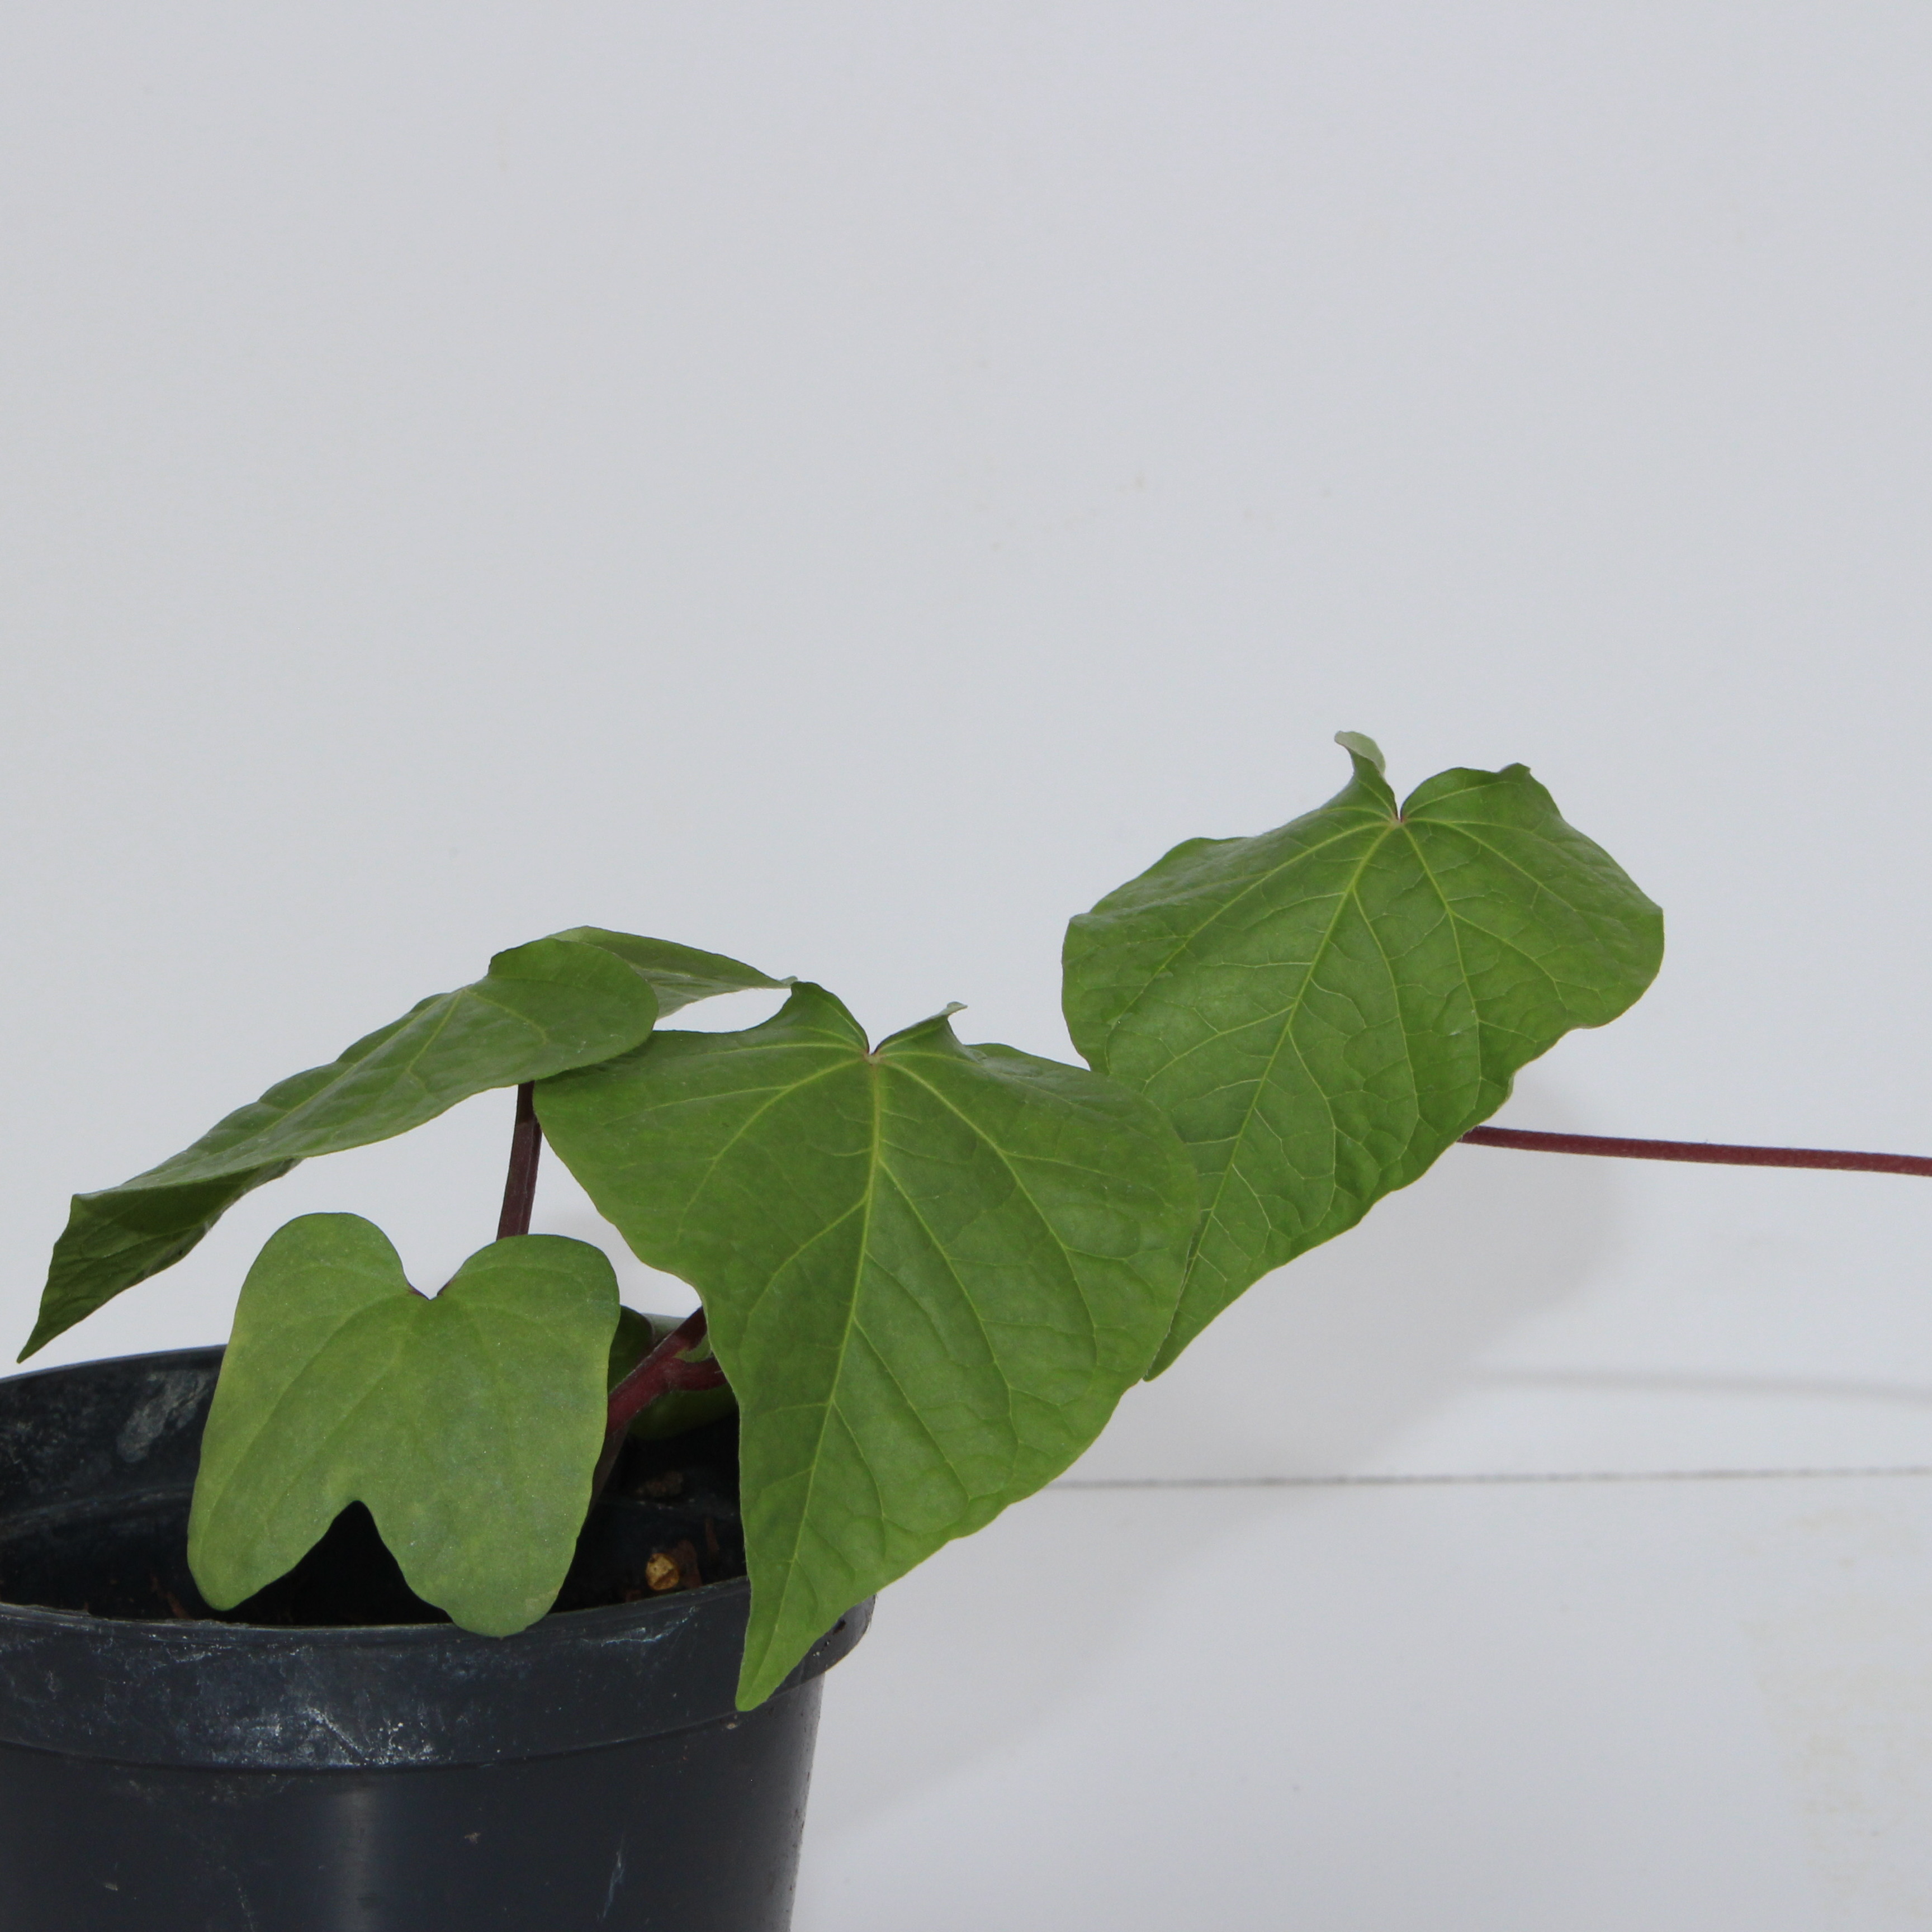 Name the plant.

Convolvulus arvensis
